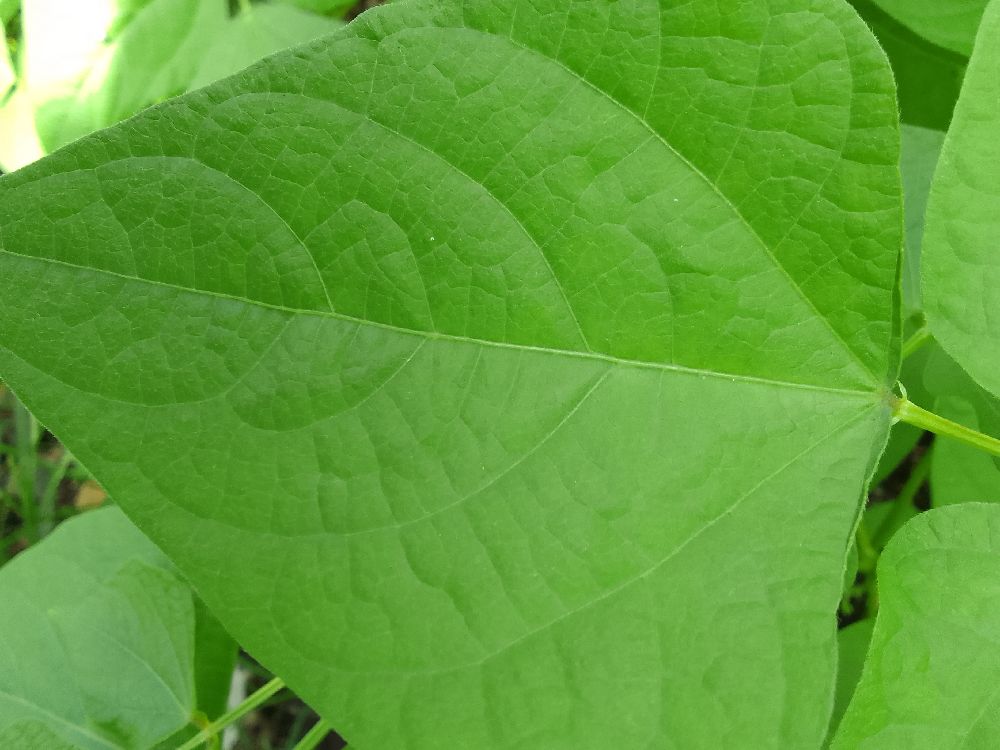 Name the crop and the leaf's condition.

common bean, healthy
